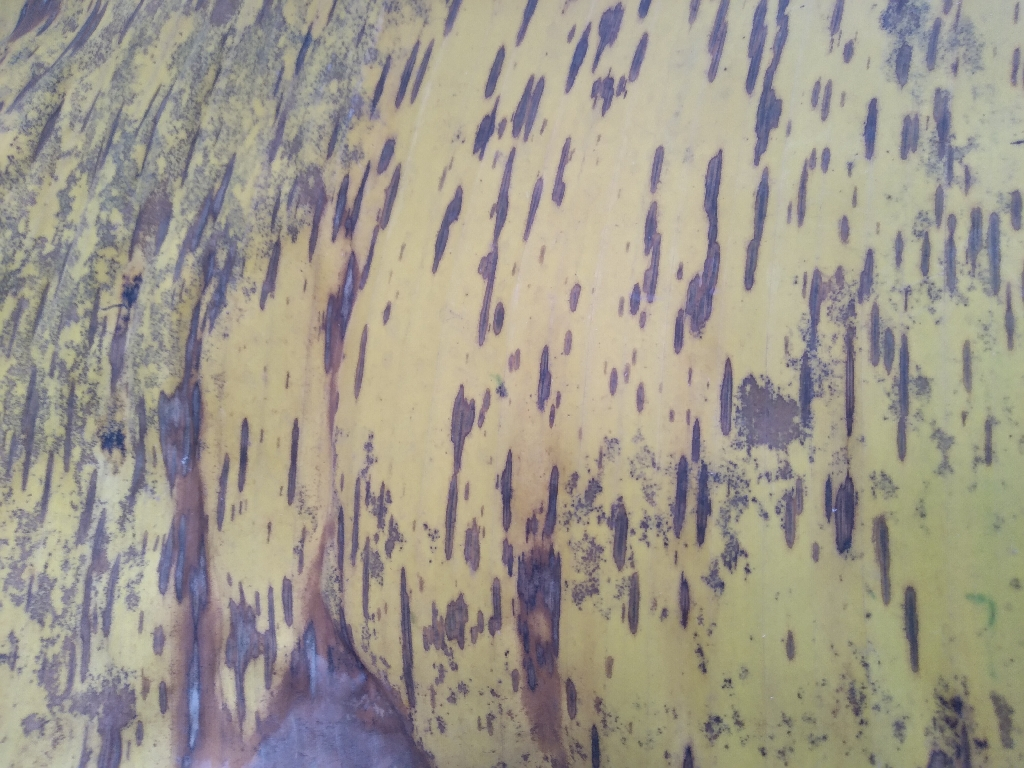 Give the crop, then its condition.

banana, black sigatoka
